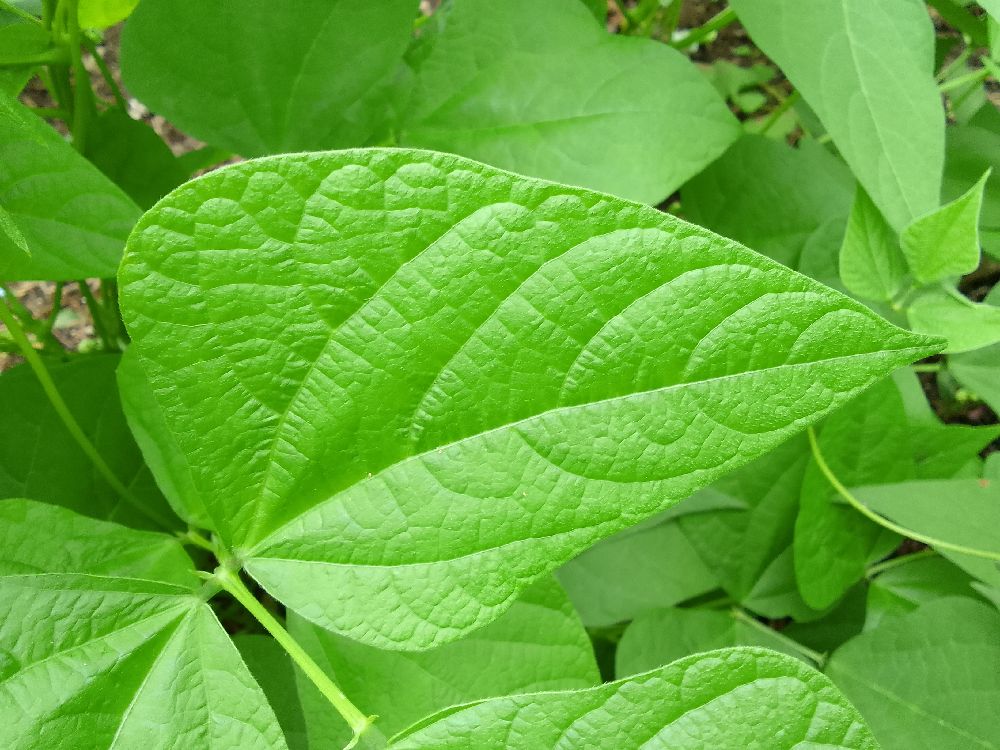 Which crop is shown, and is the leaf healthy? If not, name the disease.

common bean, healthy
